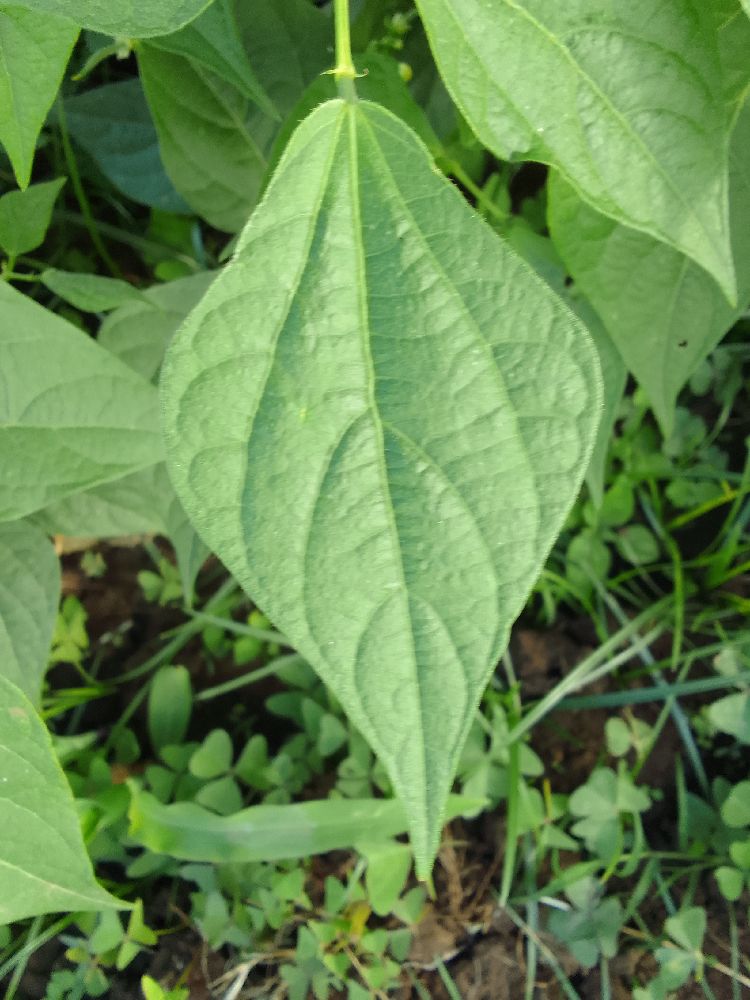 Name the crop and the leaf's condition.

common bean, healthy
